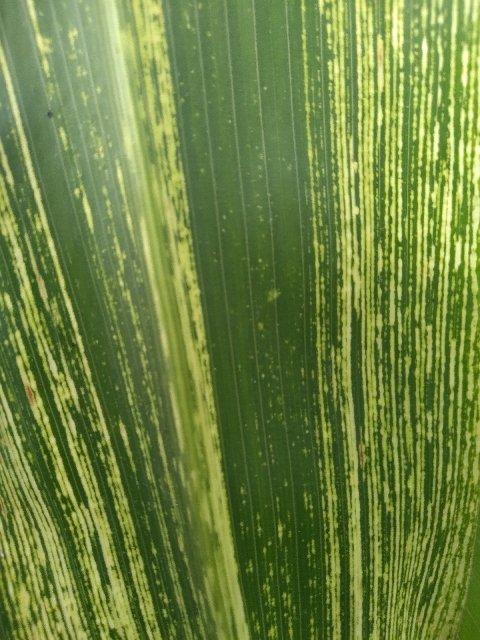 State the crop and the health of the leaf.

maize, maize streak virus
